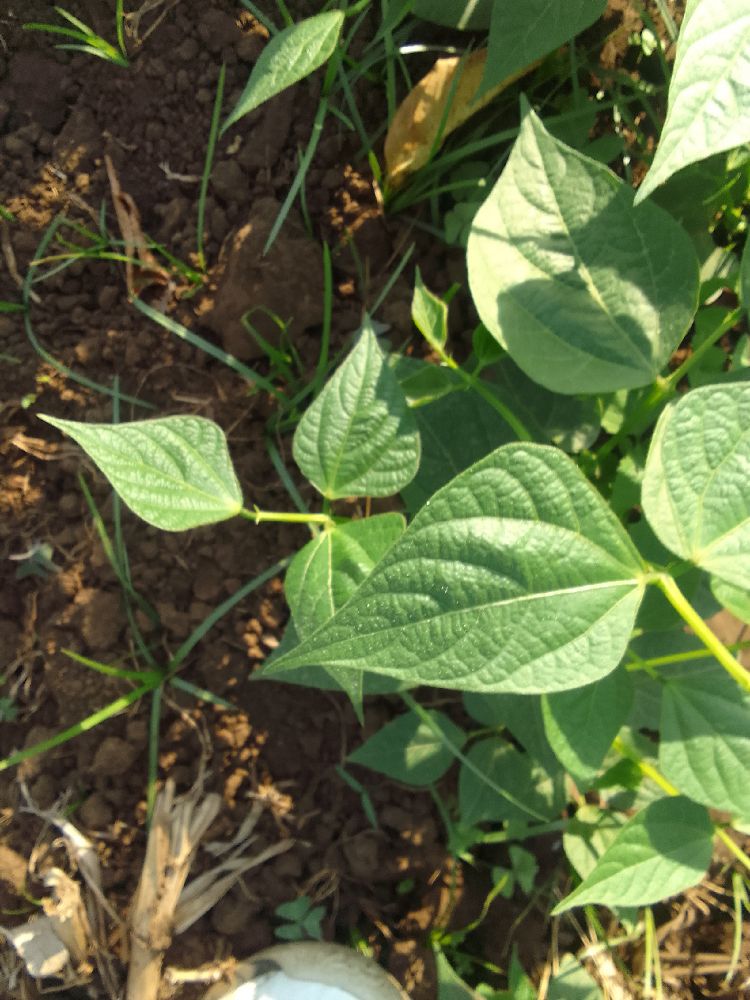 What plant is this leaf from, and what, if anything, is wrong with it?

common bean, healthy
